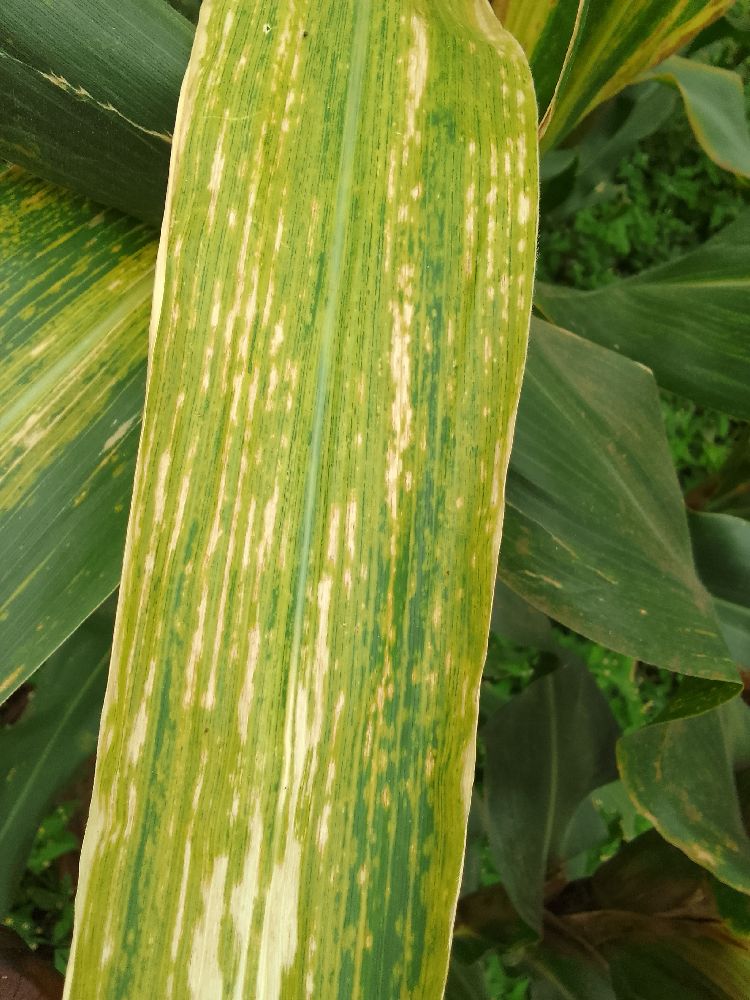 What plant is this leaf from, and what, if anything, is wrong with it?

maize, maize lethal necrosis
